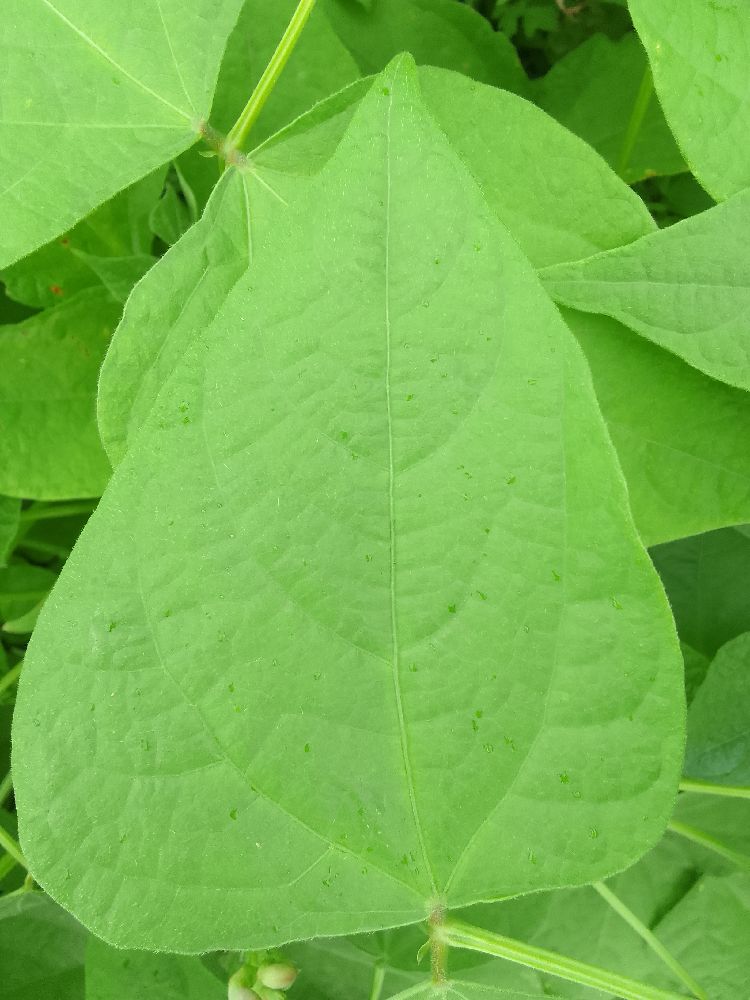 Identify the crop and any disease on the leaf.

common bean, healthy
